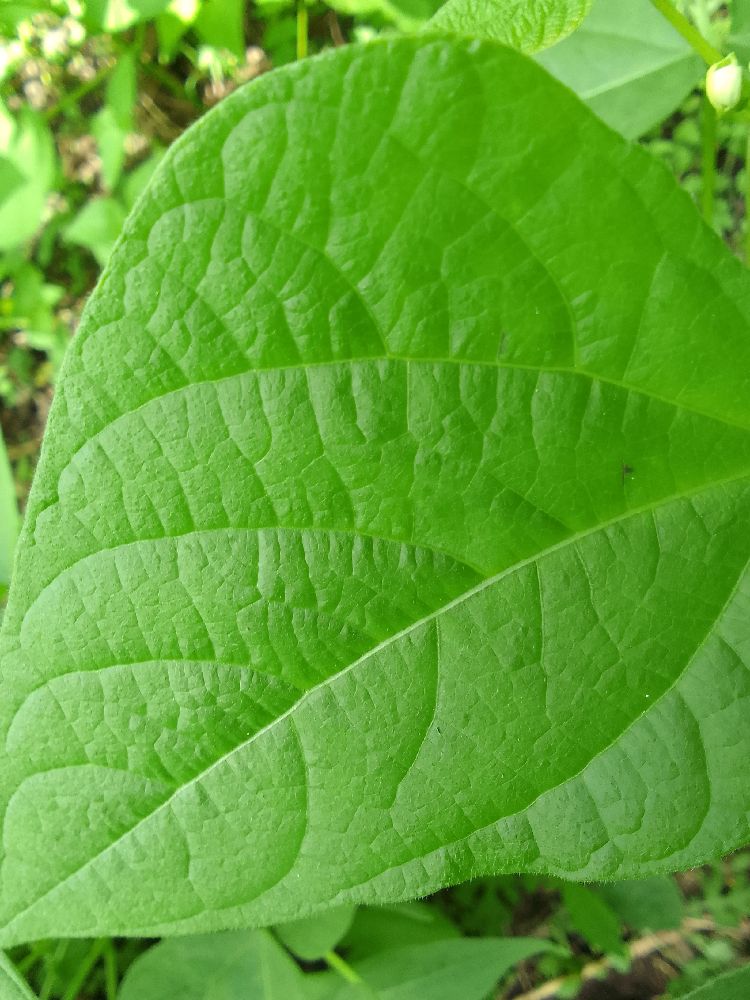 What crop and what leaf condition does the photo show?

common bean, healthy
